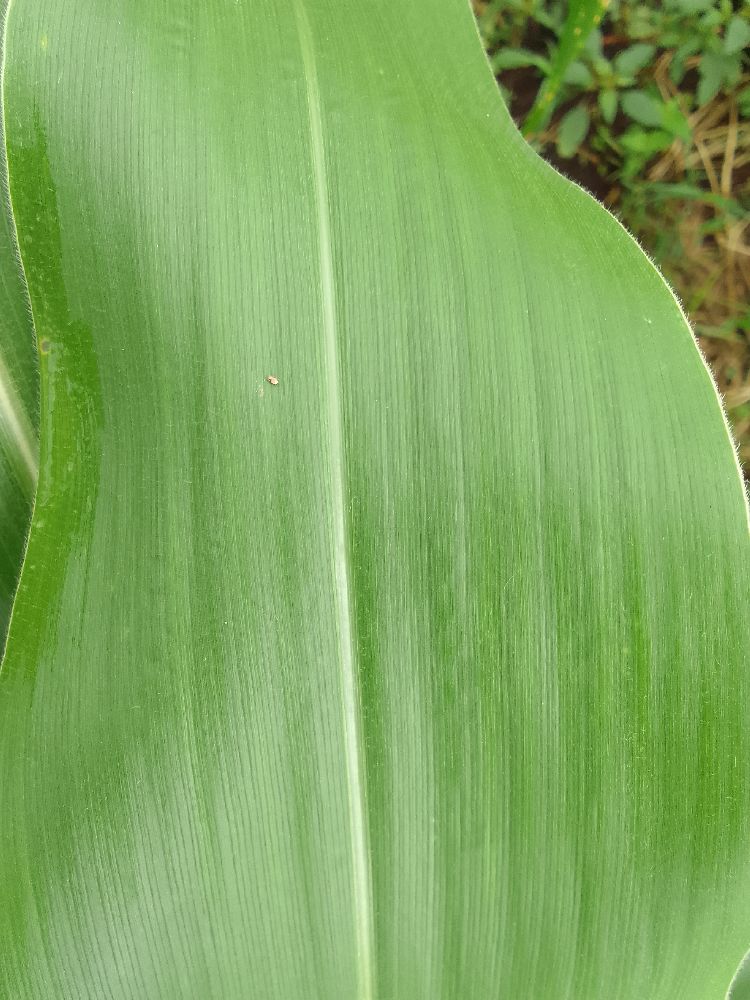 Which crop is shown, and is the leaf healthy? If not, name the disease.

maize, healthy
